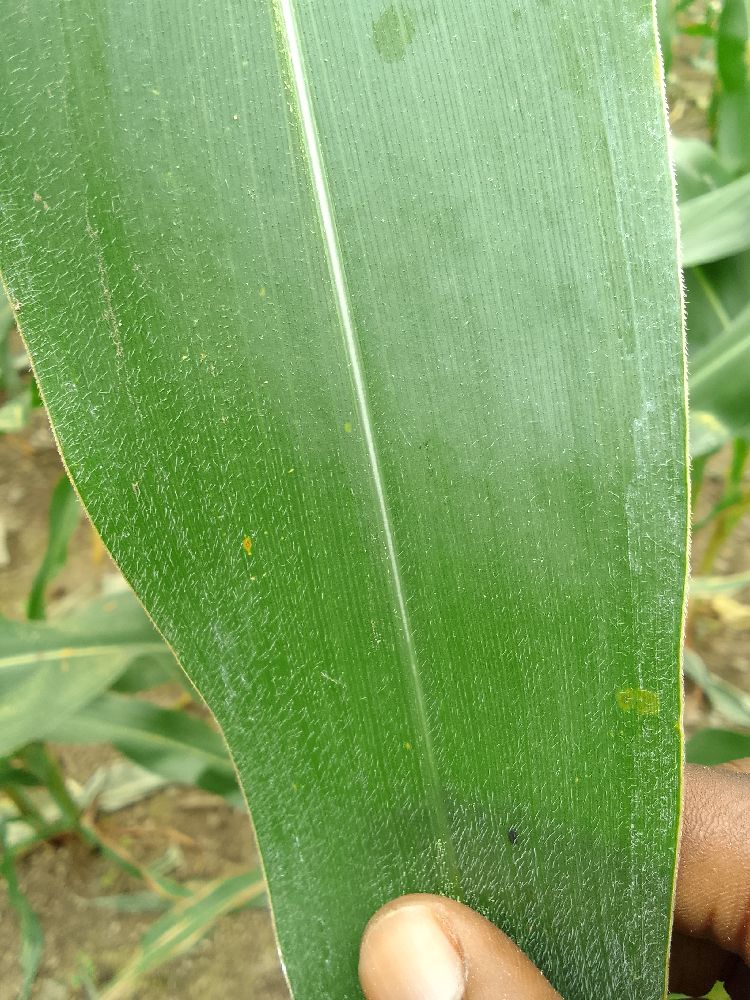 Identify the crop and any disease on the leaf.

maize, healthy
